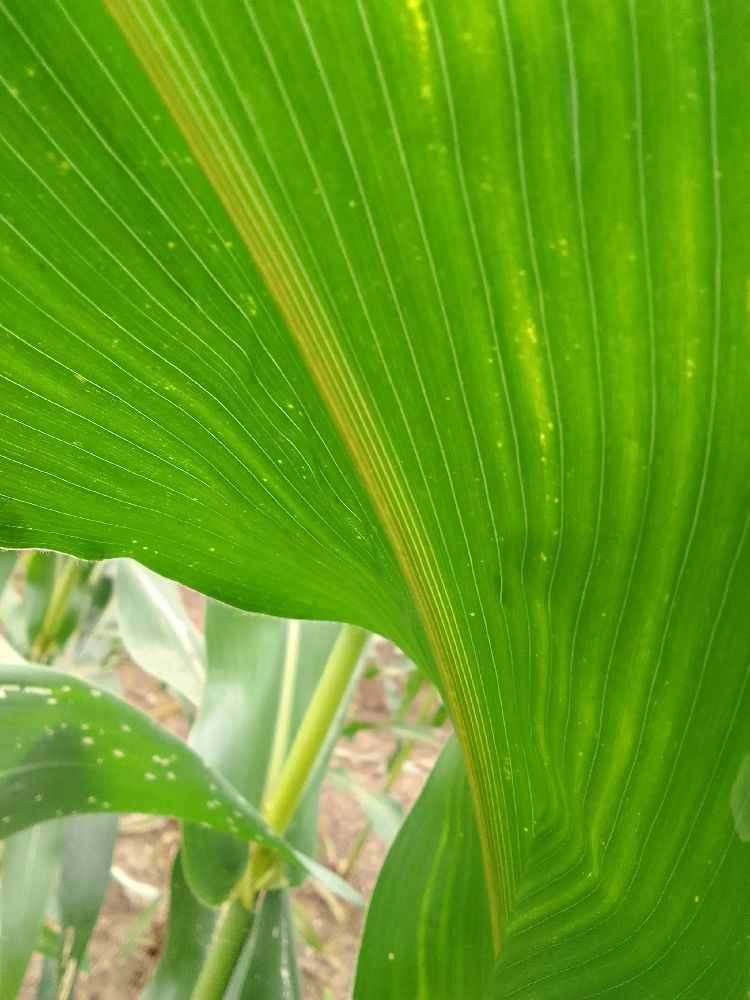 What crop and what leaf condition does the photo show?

maize, healthy
